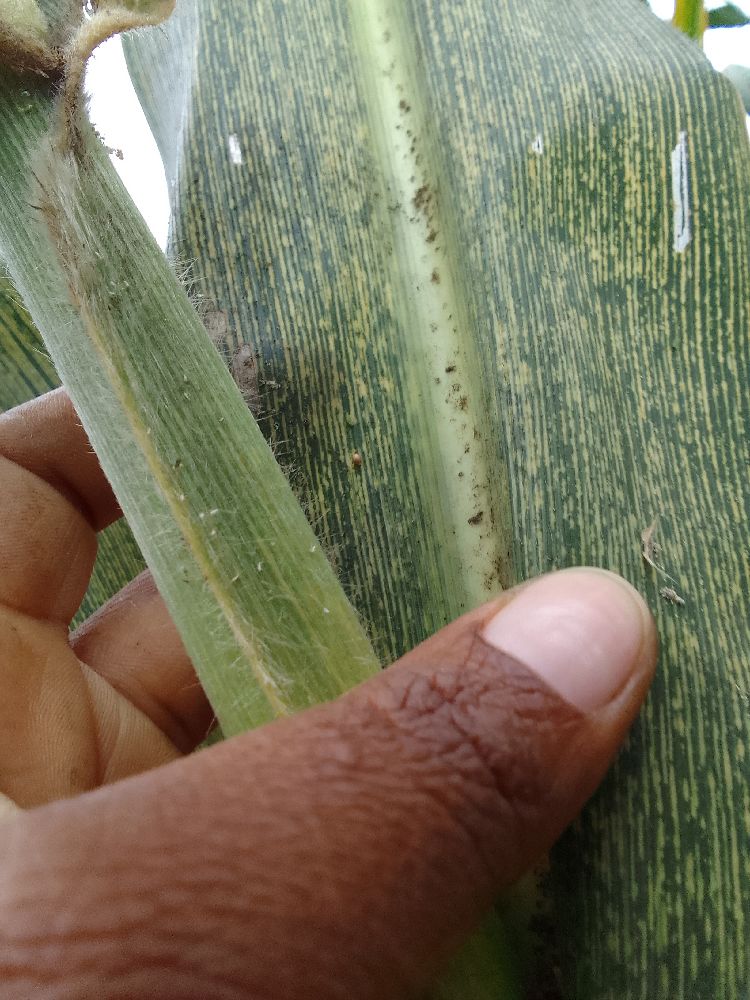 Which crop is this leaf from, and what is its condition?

maize, maize streak virus
